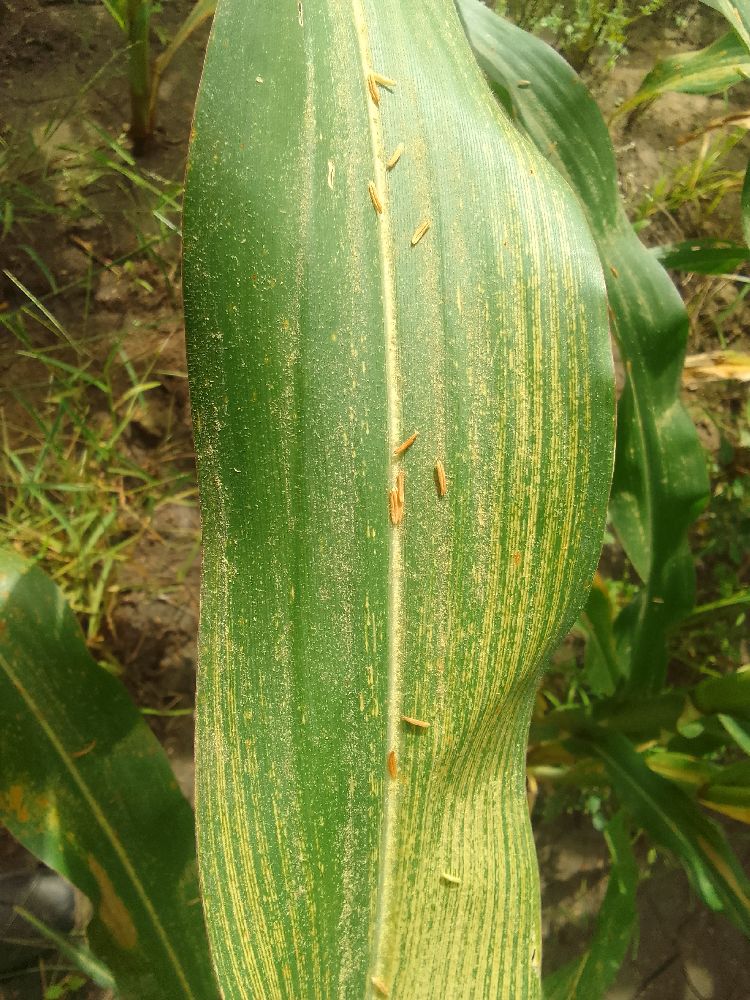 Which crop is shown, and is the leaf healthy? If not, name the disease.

maize, maize streak virus
